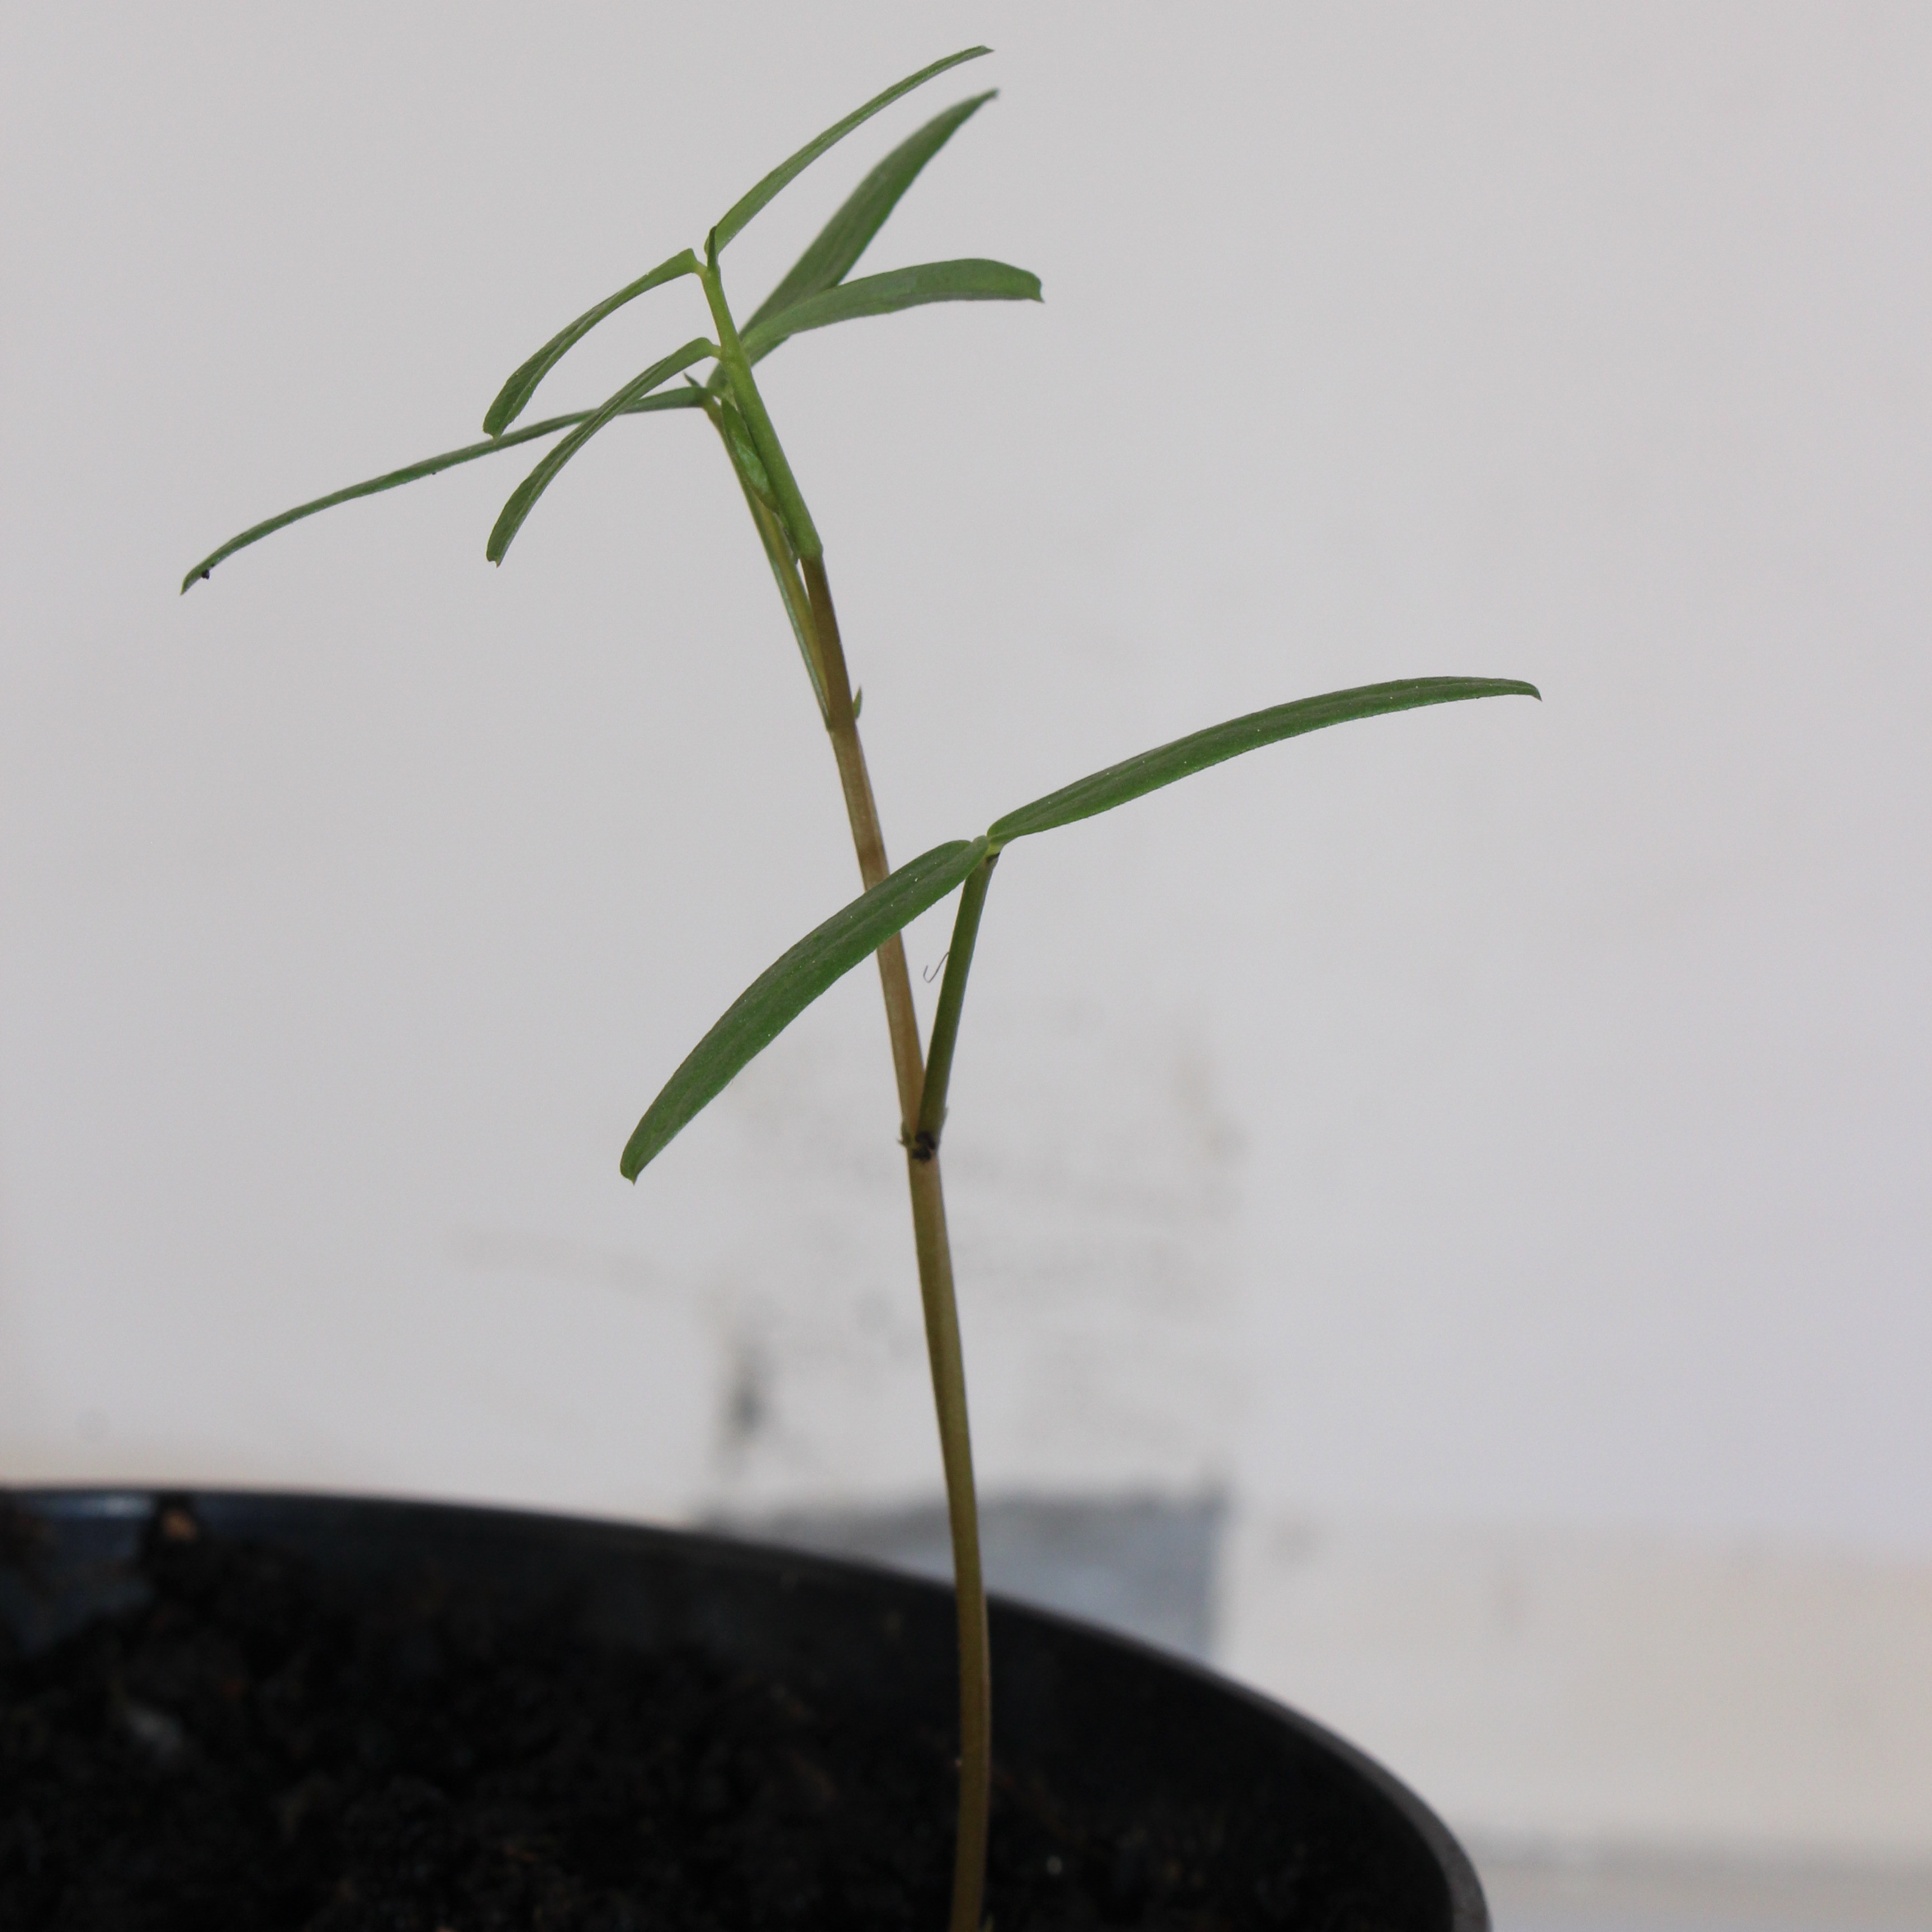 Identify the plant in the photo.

Vicia sativa
